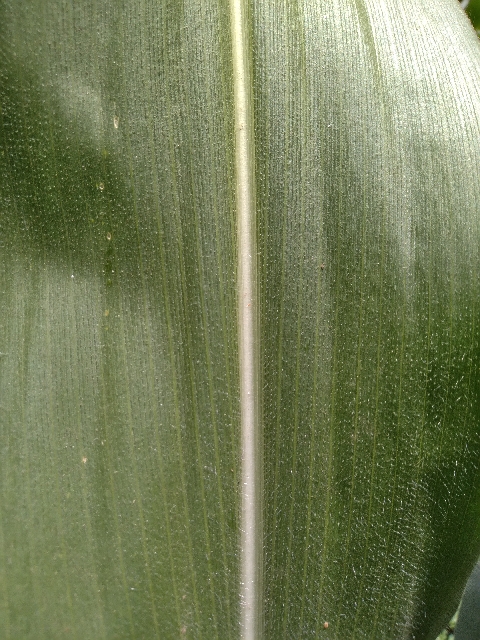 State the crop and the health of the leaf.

maize, healthy
